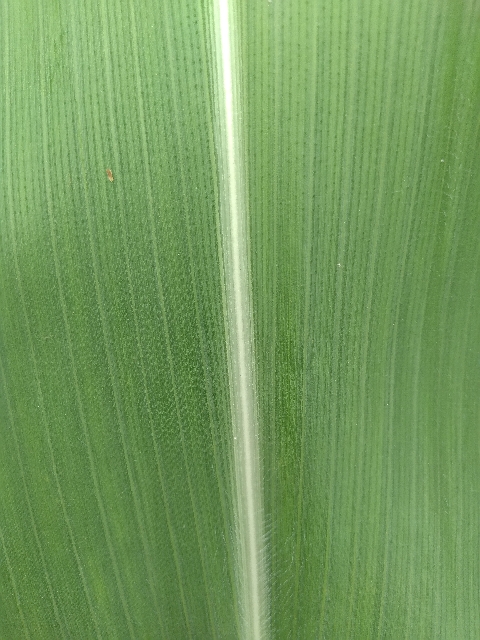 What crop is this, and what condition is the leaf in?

maize, healthy
